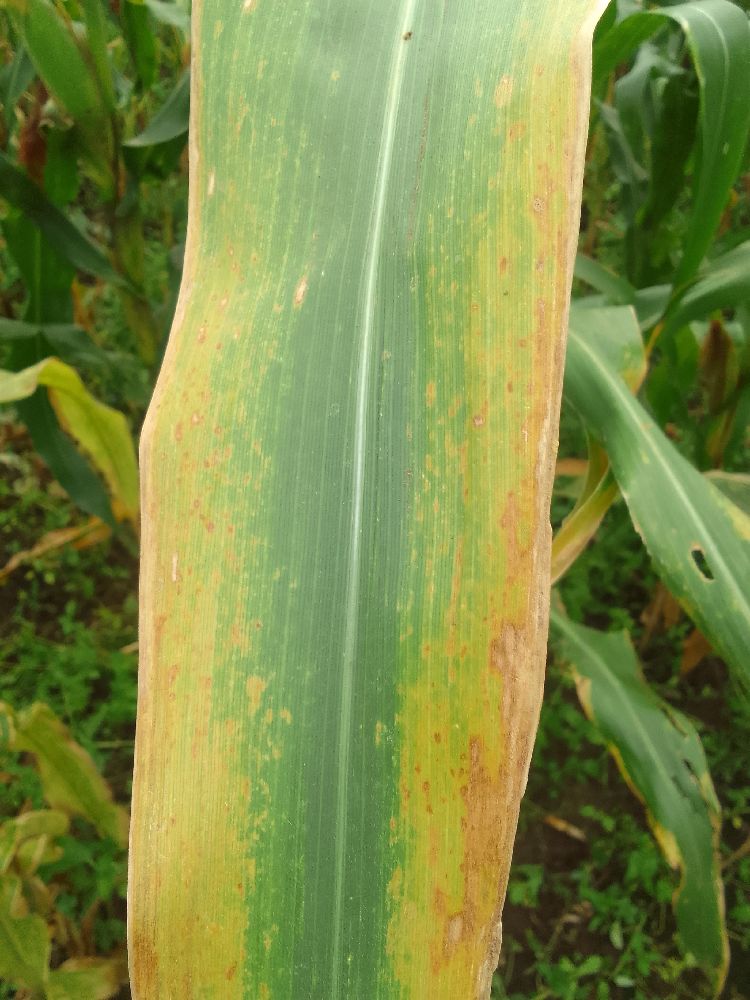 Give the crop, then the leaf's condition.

maize, maize lethal necrosis
